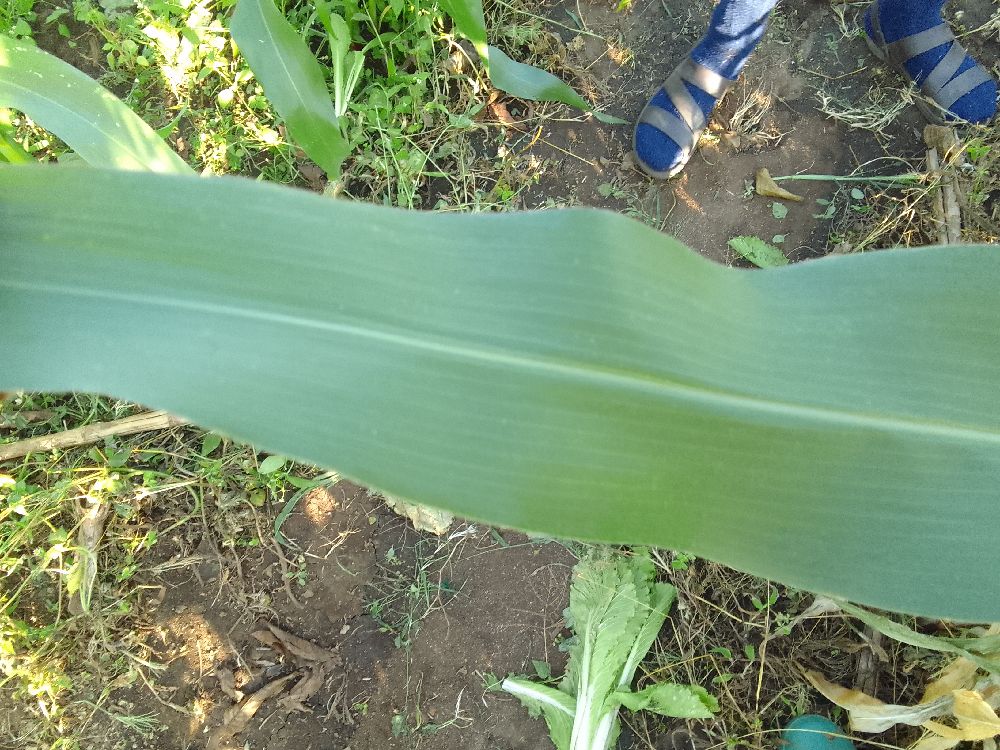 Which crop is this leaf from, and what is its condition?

maize, healthy
